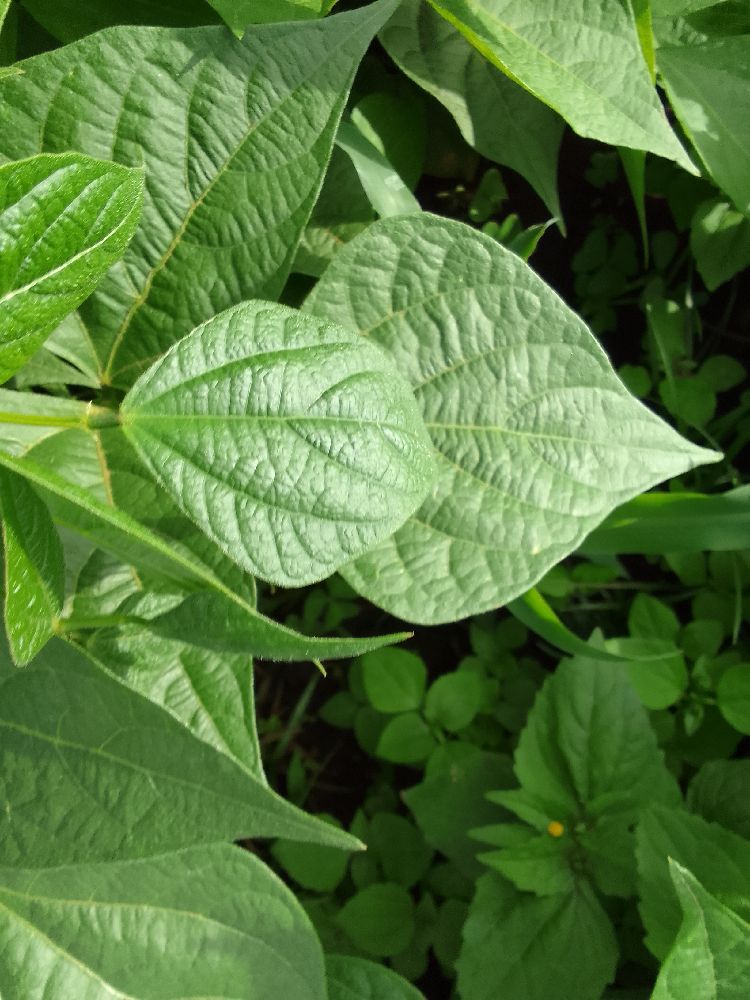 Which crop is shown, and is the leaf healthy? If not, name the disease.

common bean, healthy
